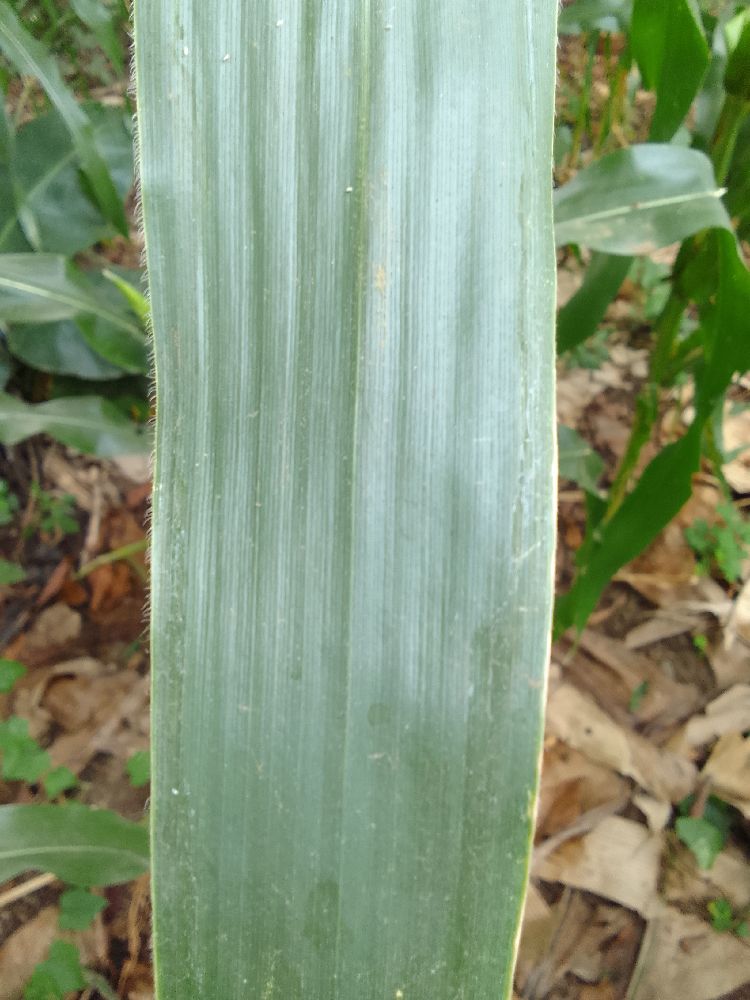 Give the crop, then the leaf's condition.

maize, healthy
